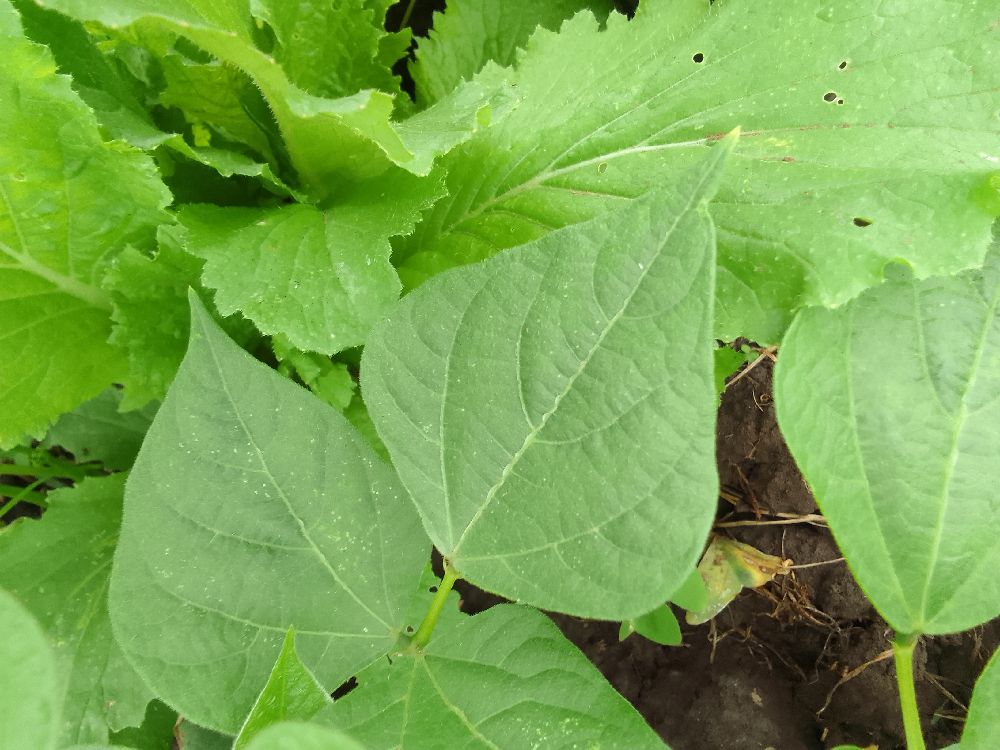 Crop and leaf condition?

common bean, healthy
